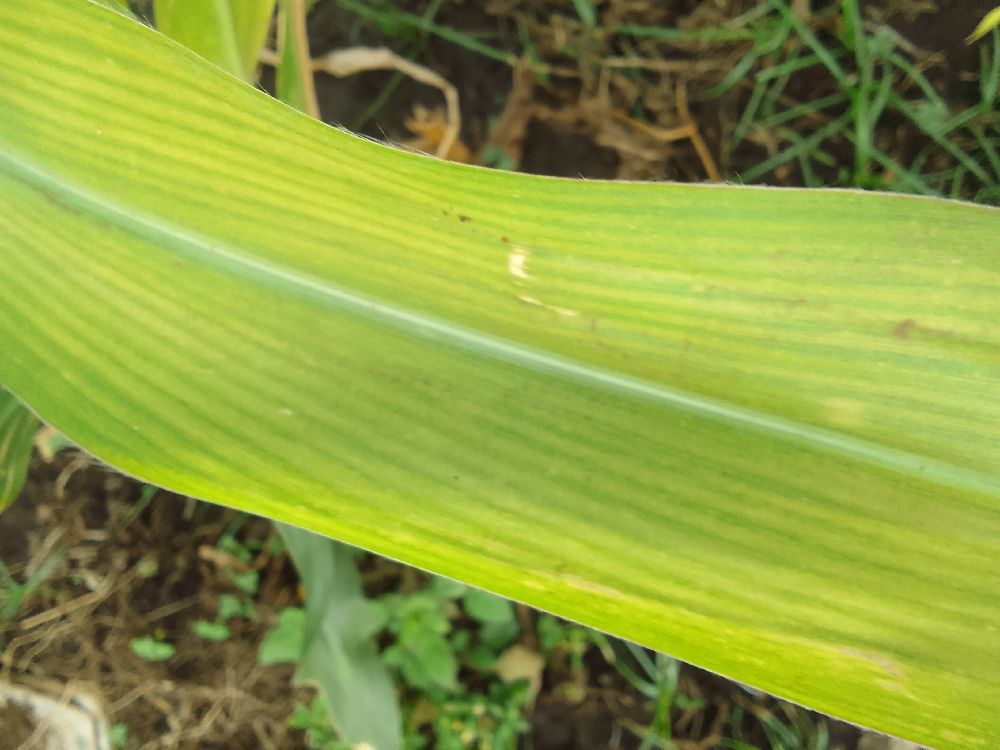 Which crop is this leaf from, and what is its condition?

maize, maize lethal necrosis
